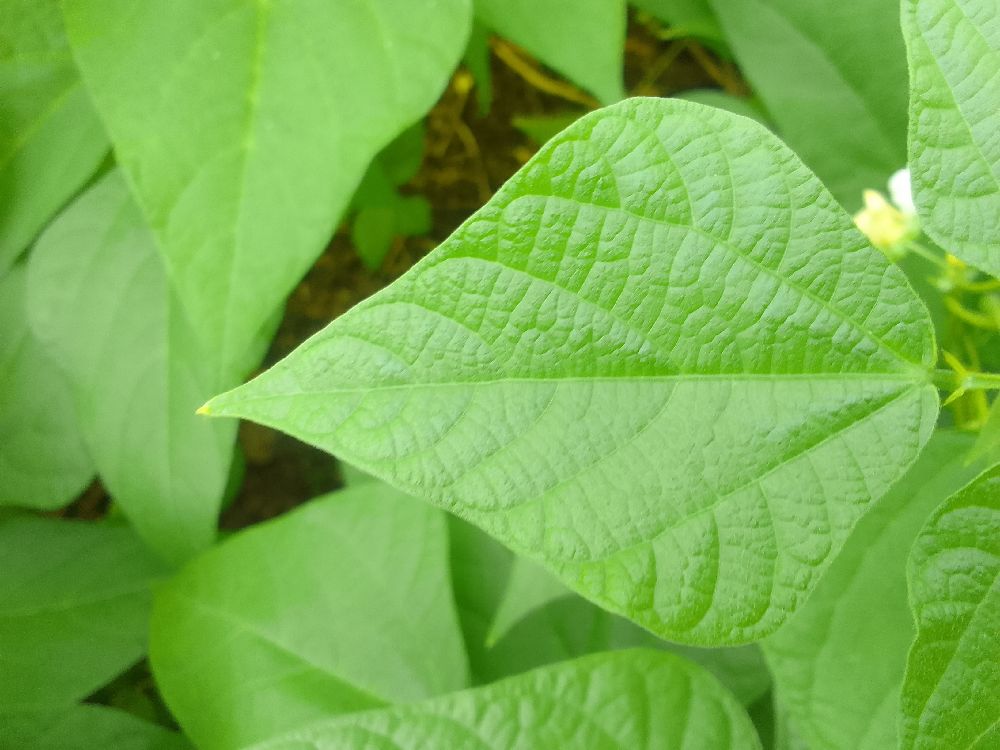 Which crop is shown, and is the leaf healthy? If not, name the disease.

common bean, healthy
